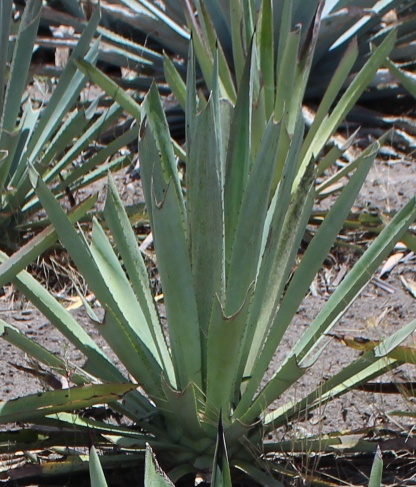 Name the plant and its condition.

agave, spotted
